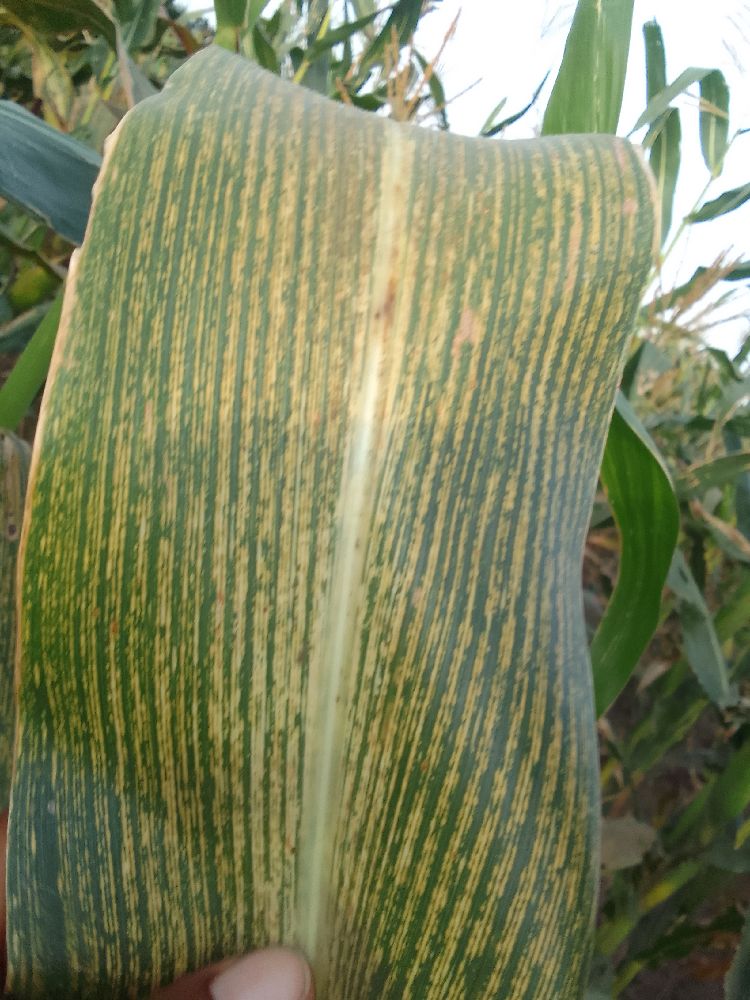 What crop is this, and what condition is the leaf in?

maize, maize streak virus
